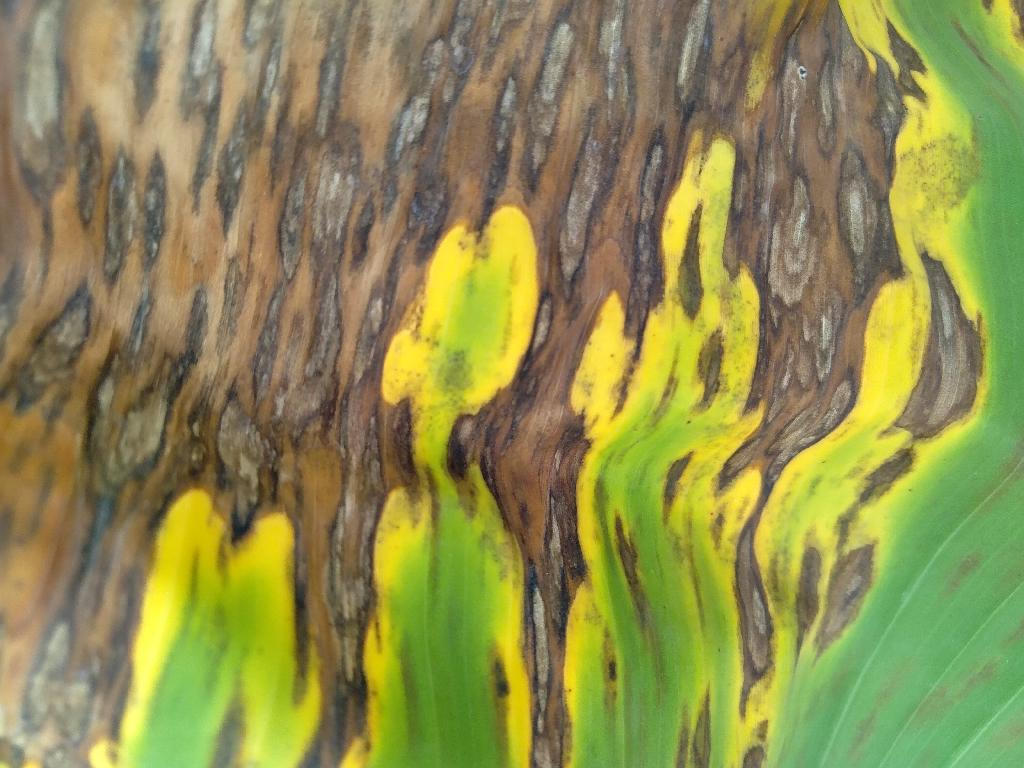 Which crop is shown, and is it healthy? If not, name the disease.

banana, black sigatoka
